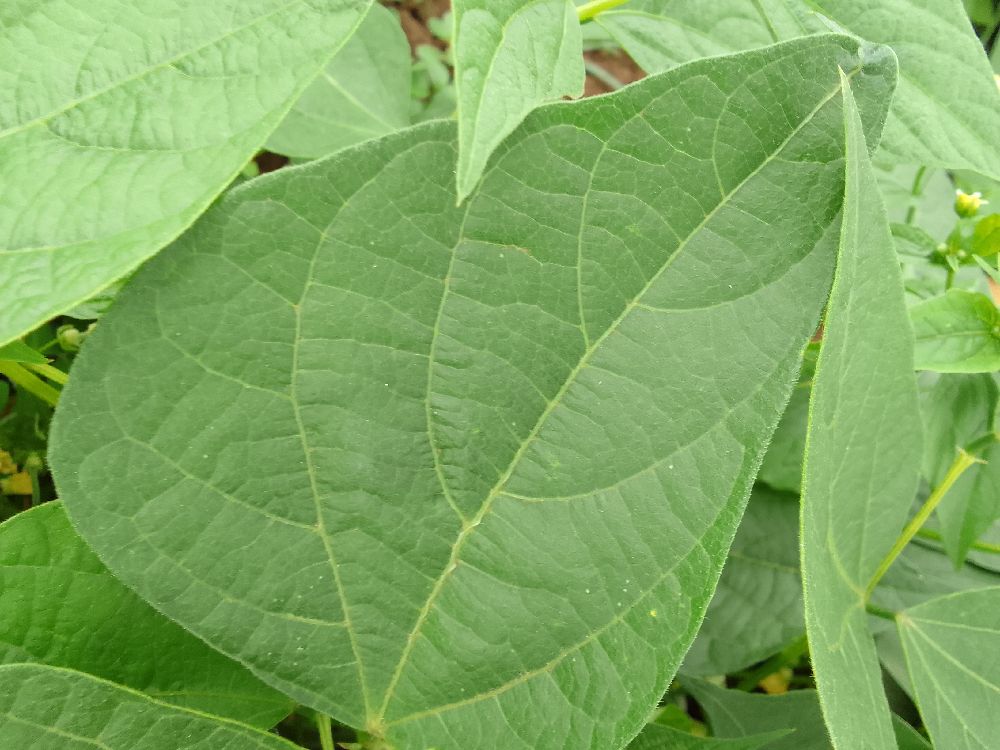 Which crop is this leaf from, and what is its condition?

common bean, healthy
